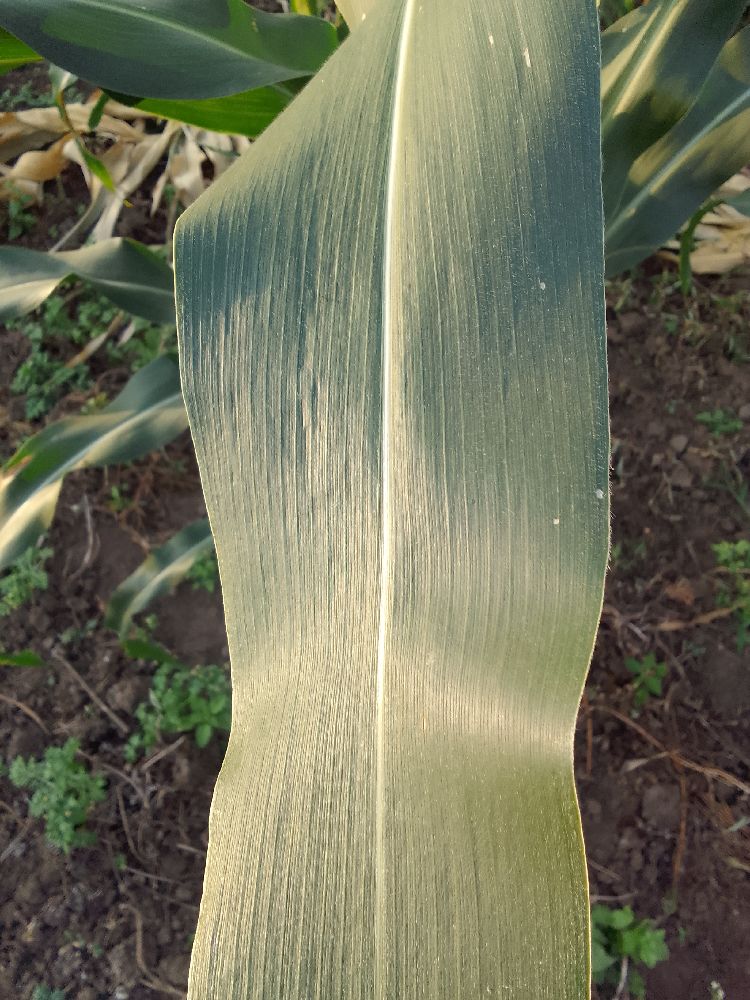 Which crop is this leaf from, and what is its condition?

maize, healthy
